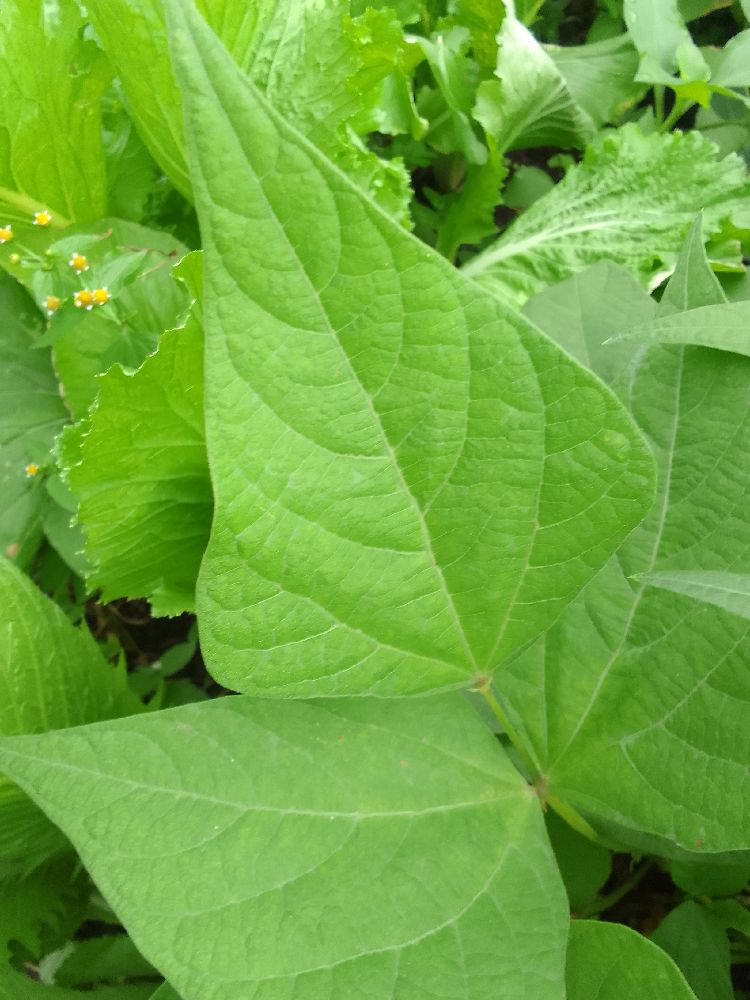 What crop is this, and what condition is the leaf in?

common bean, healthy
